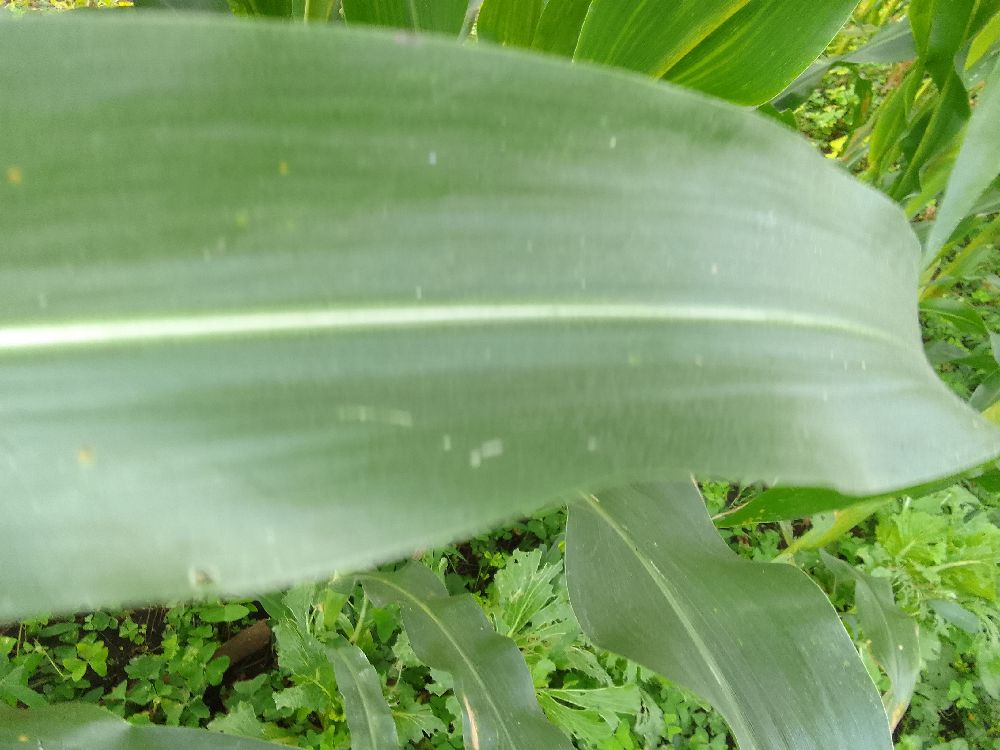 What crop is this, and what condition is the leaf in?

maize, healthy
